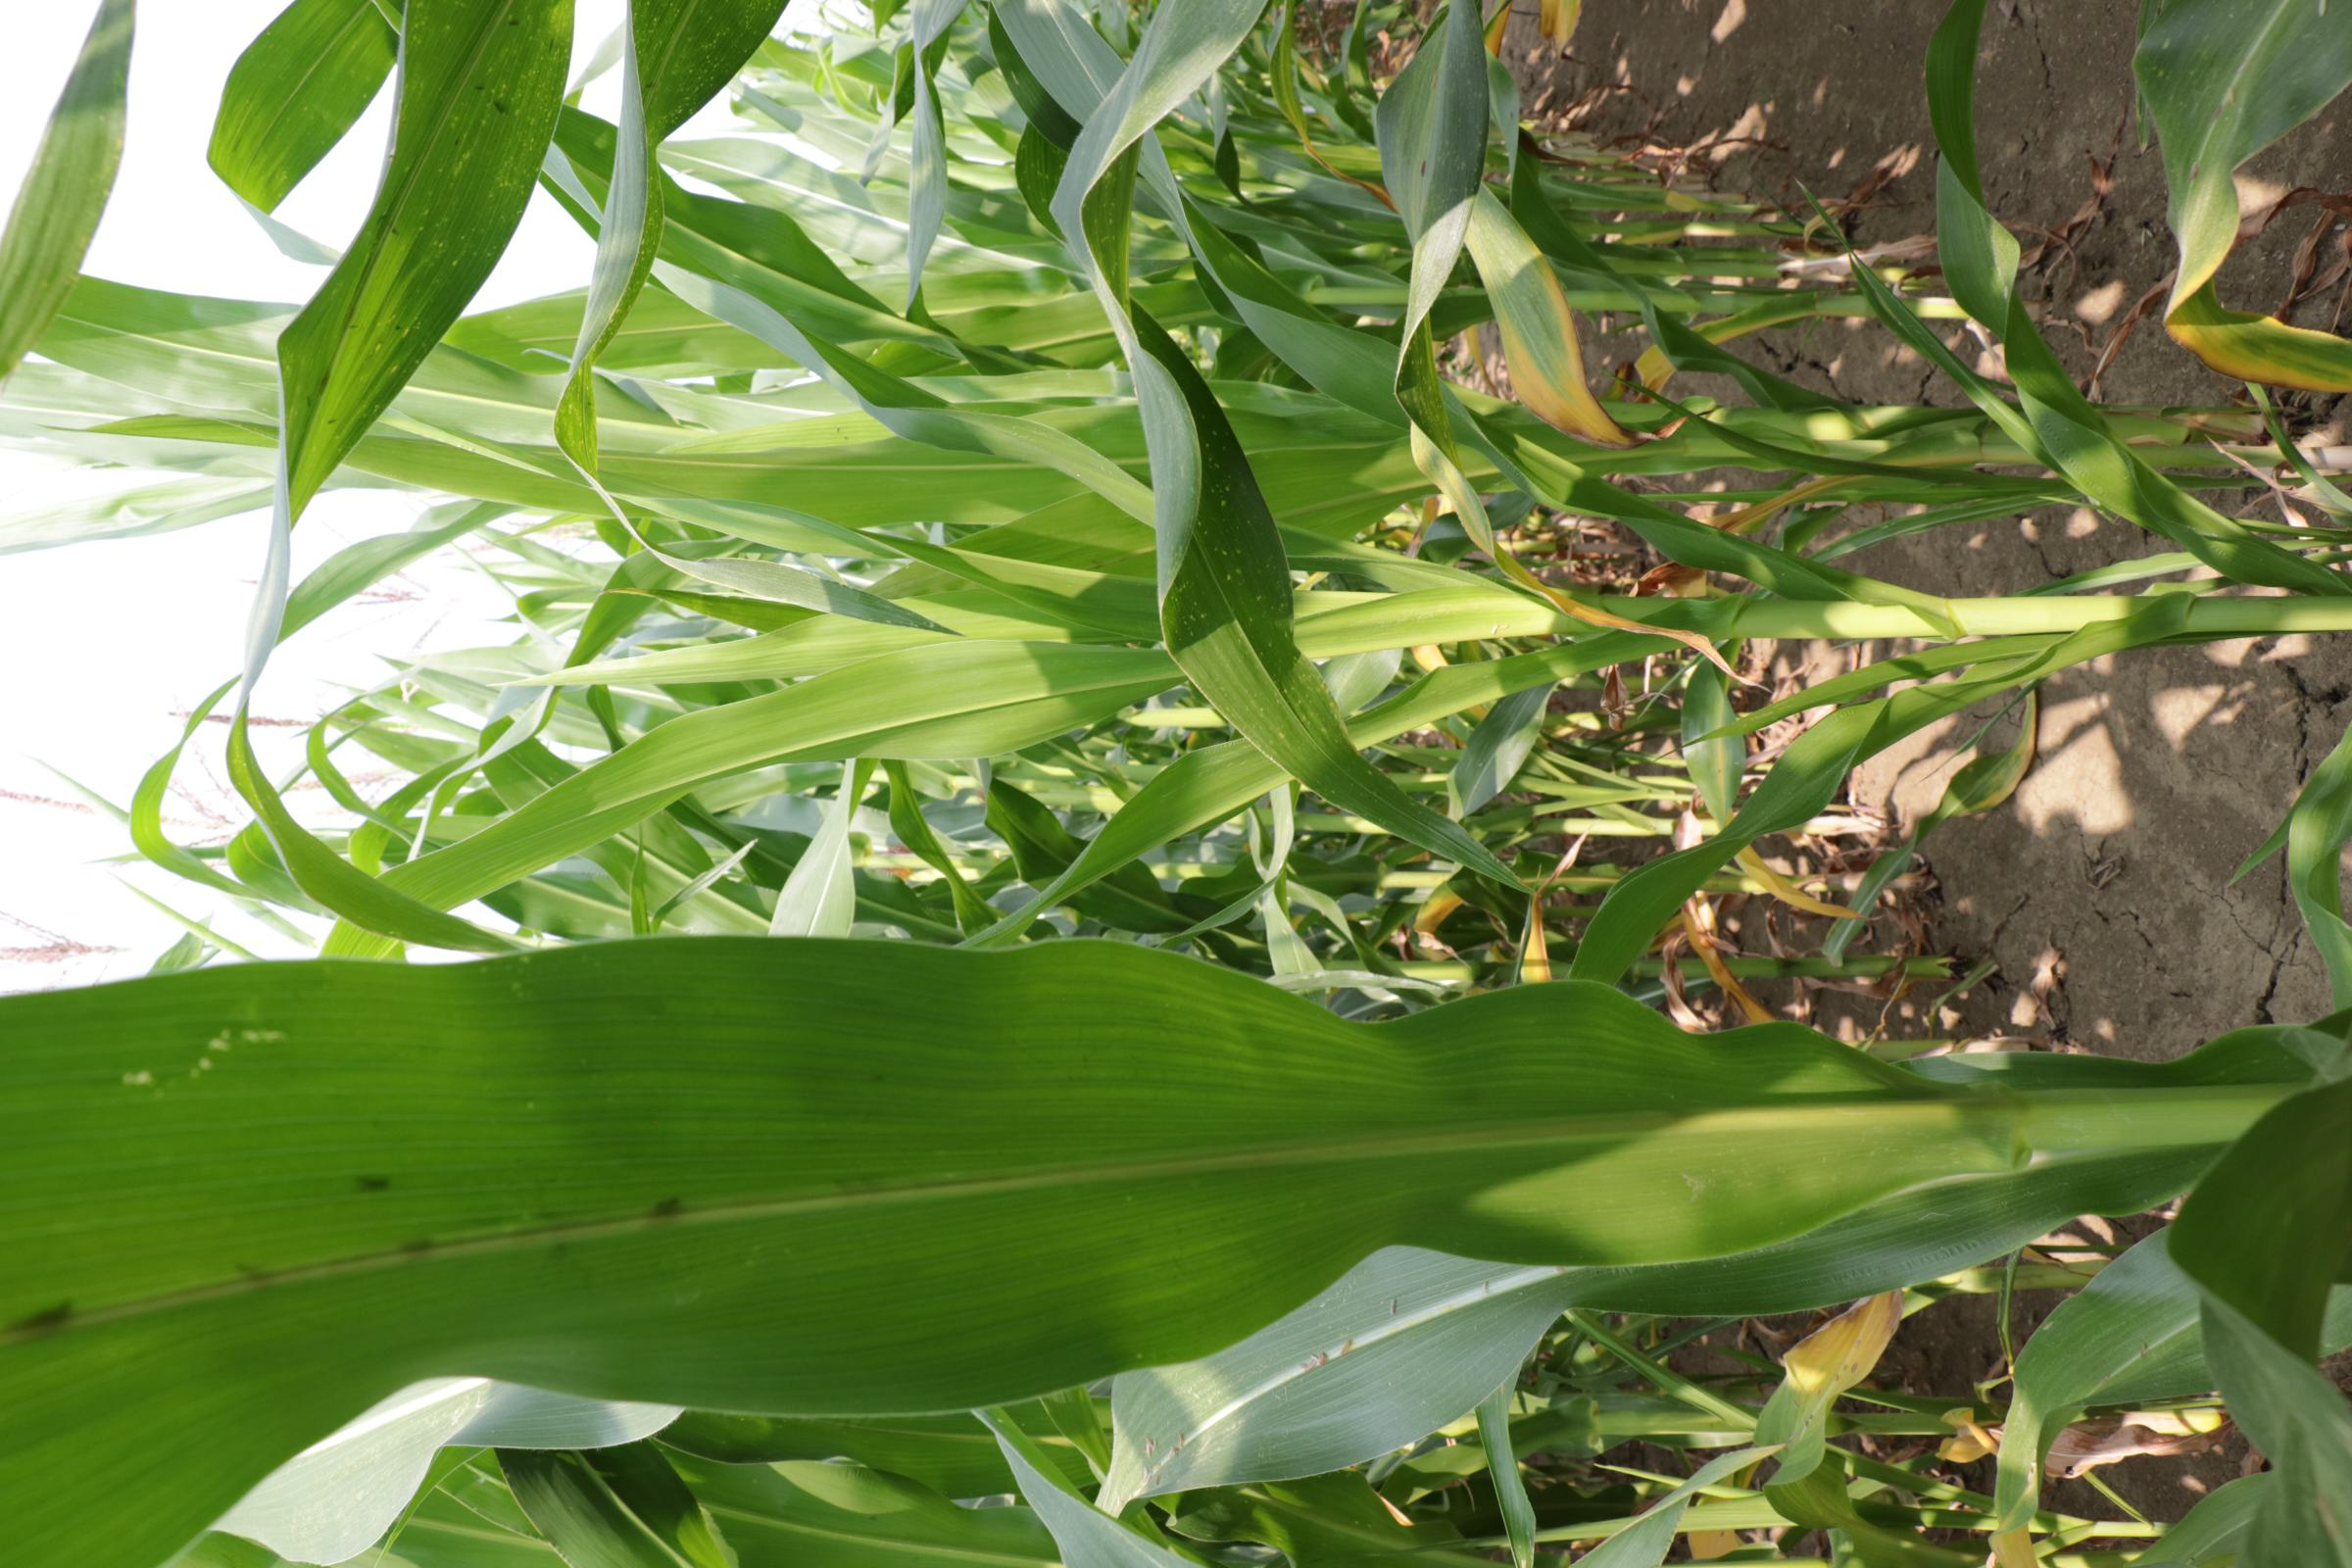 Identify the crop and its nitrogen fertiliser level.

maize, full nitrogen fertilisation
